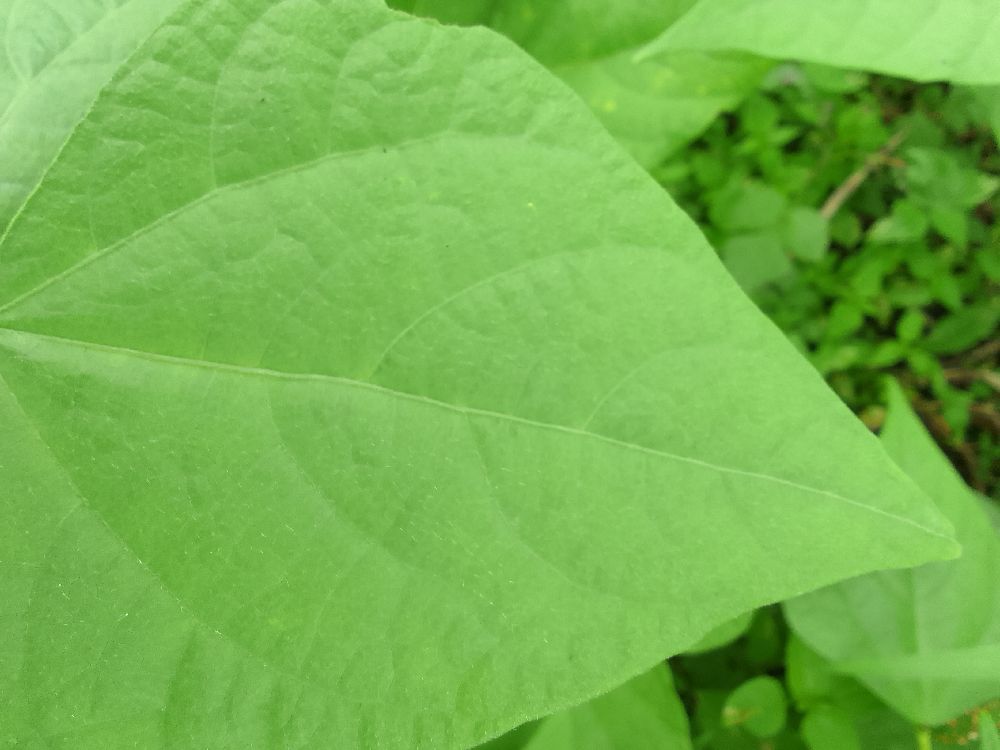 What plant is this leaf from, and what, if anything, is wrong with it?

common bean, healthy
